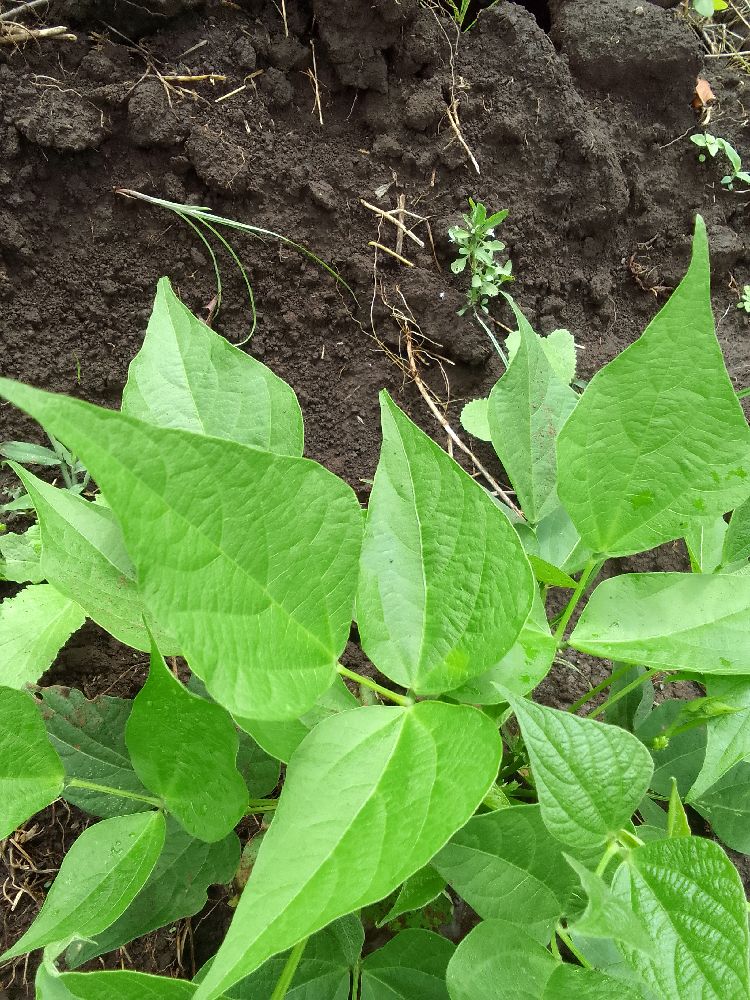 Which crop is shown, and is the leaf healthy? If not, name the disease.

common bean, healthy
